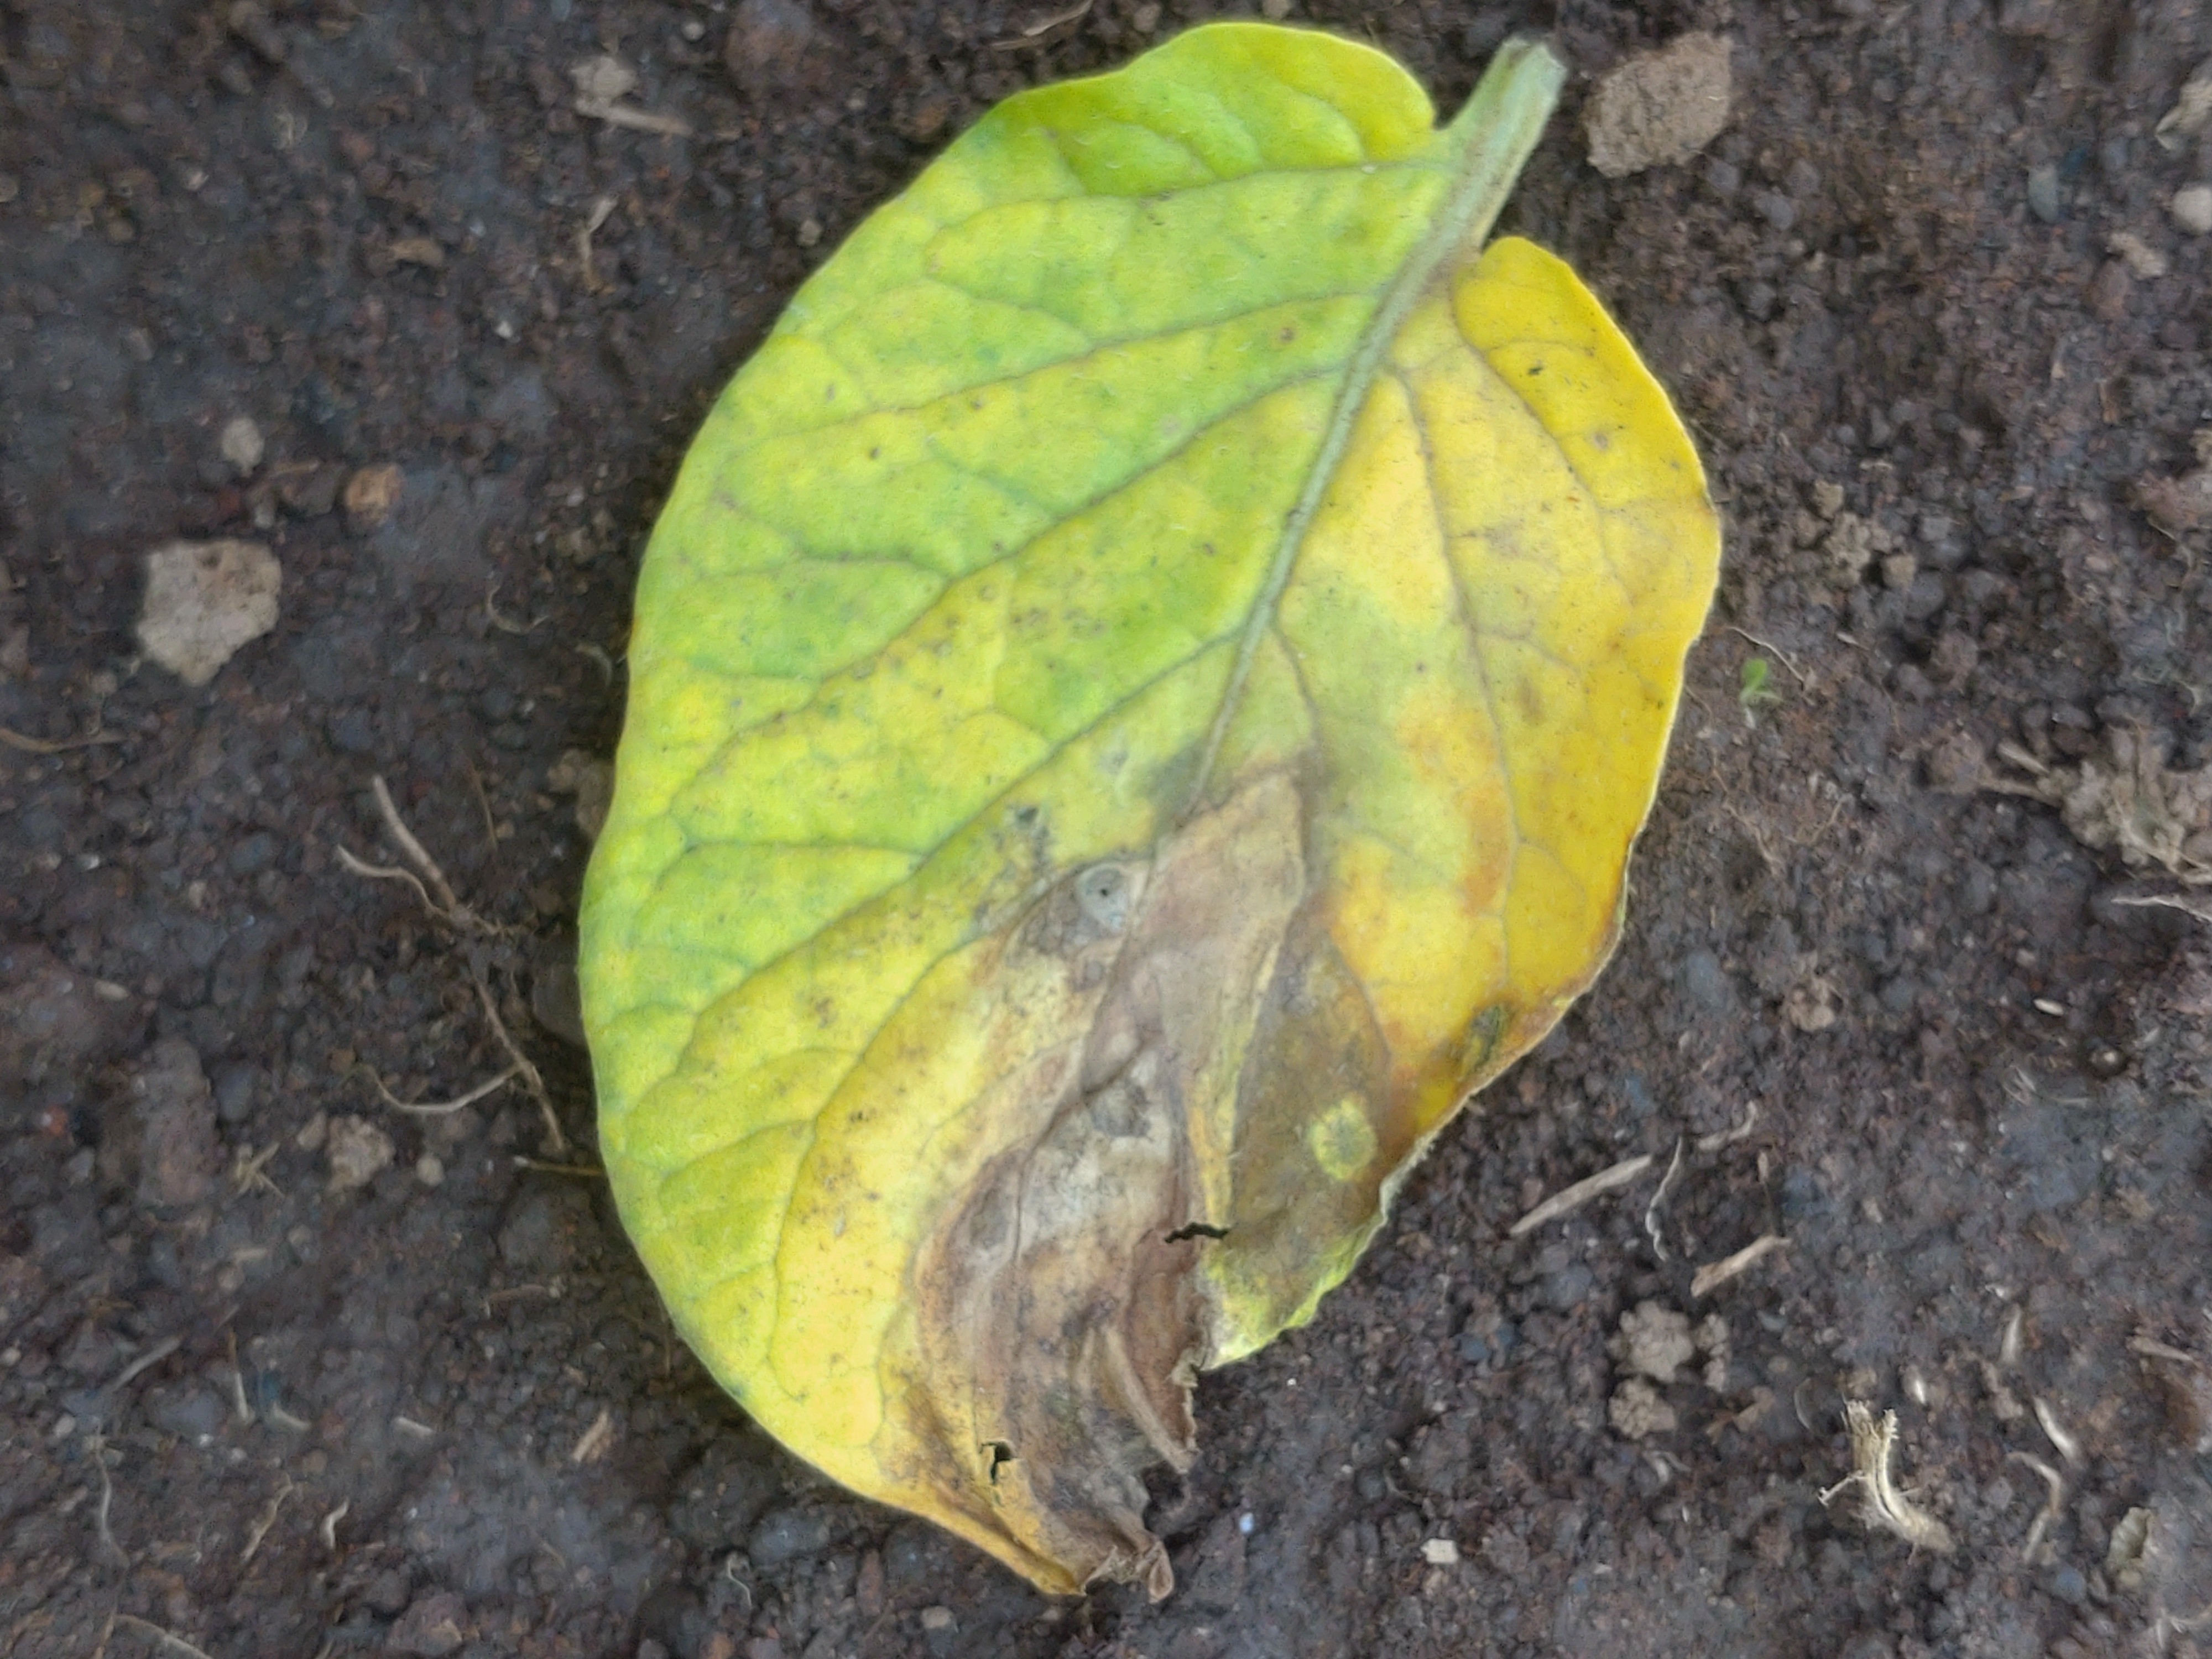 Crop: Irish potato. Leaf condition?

late blight
